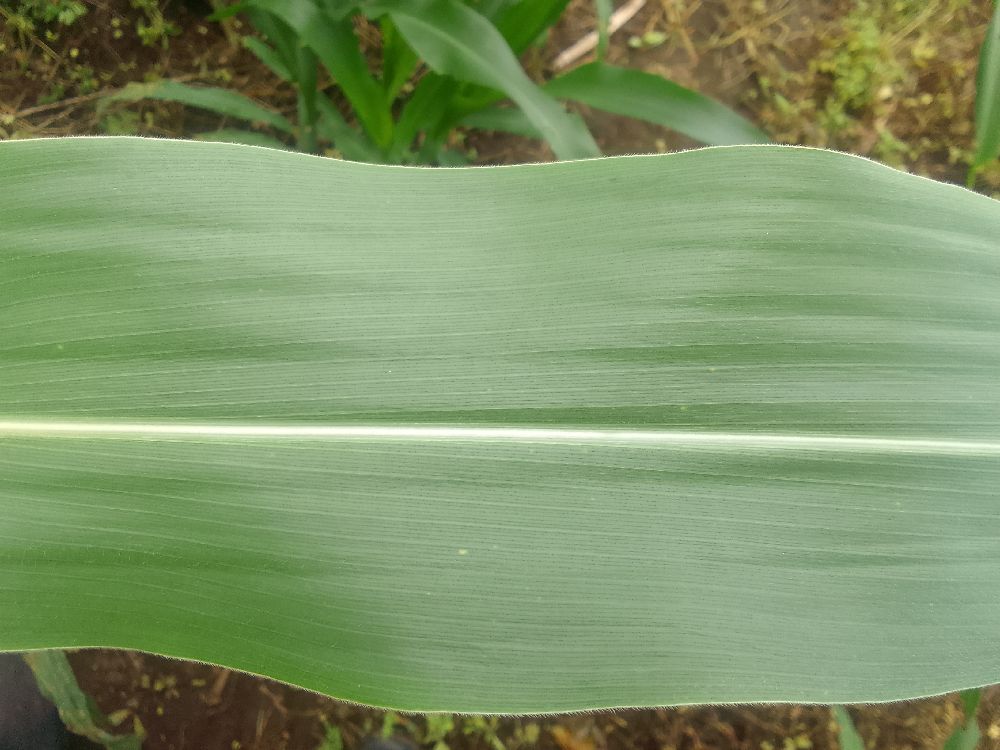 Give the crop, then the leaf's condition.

maize, healthy
